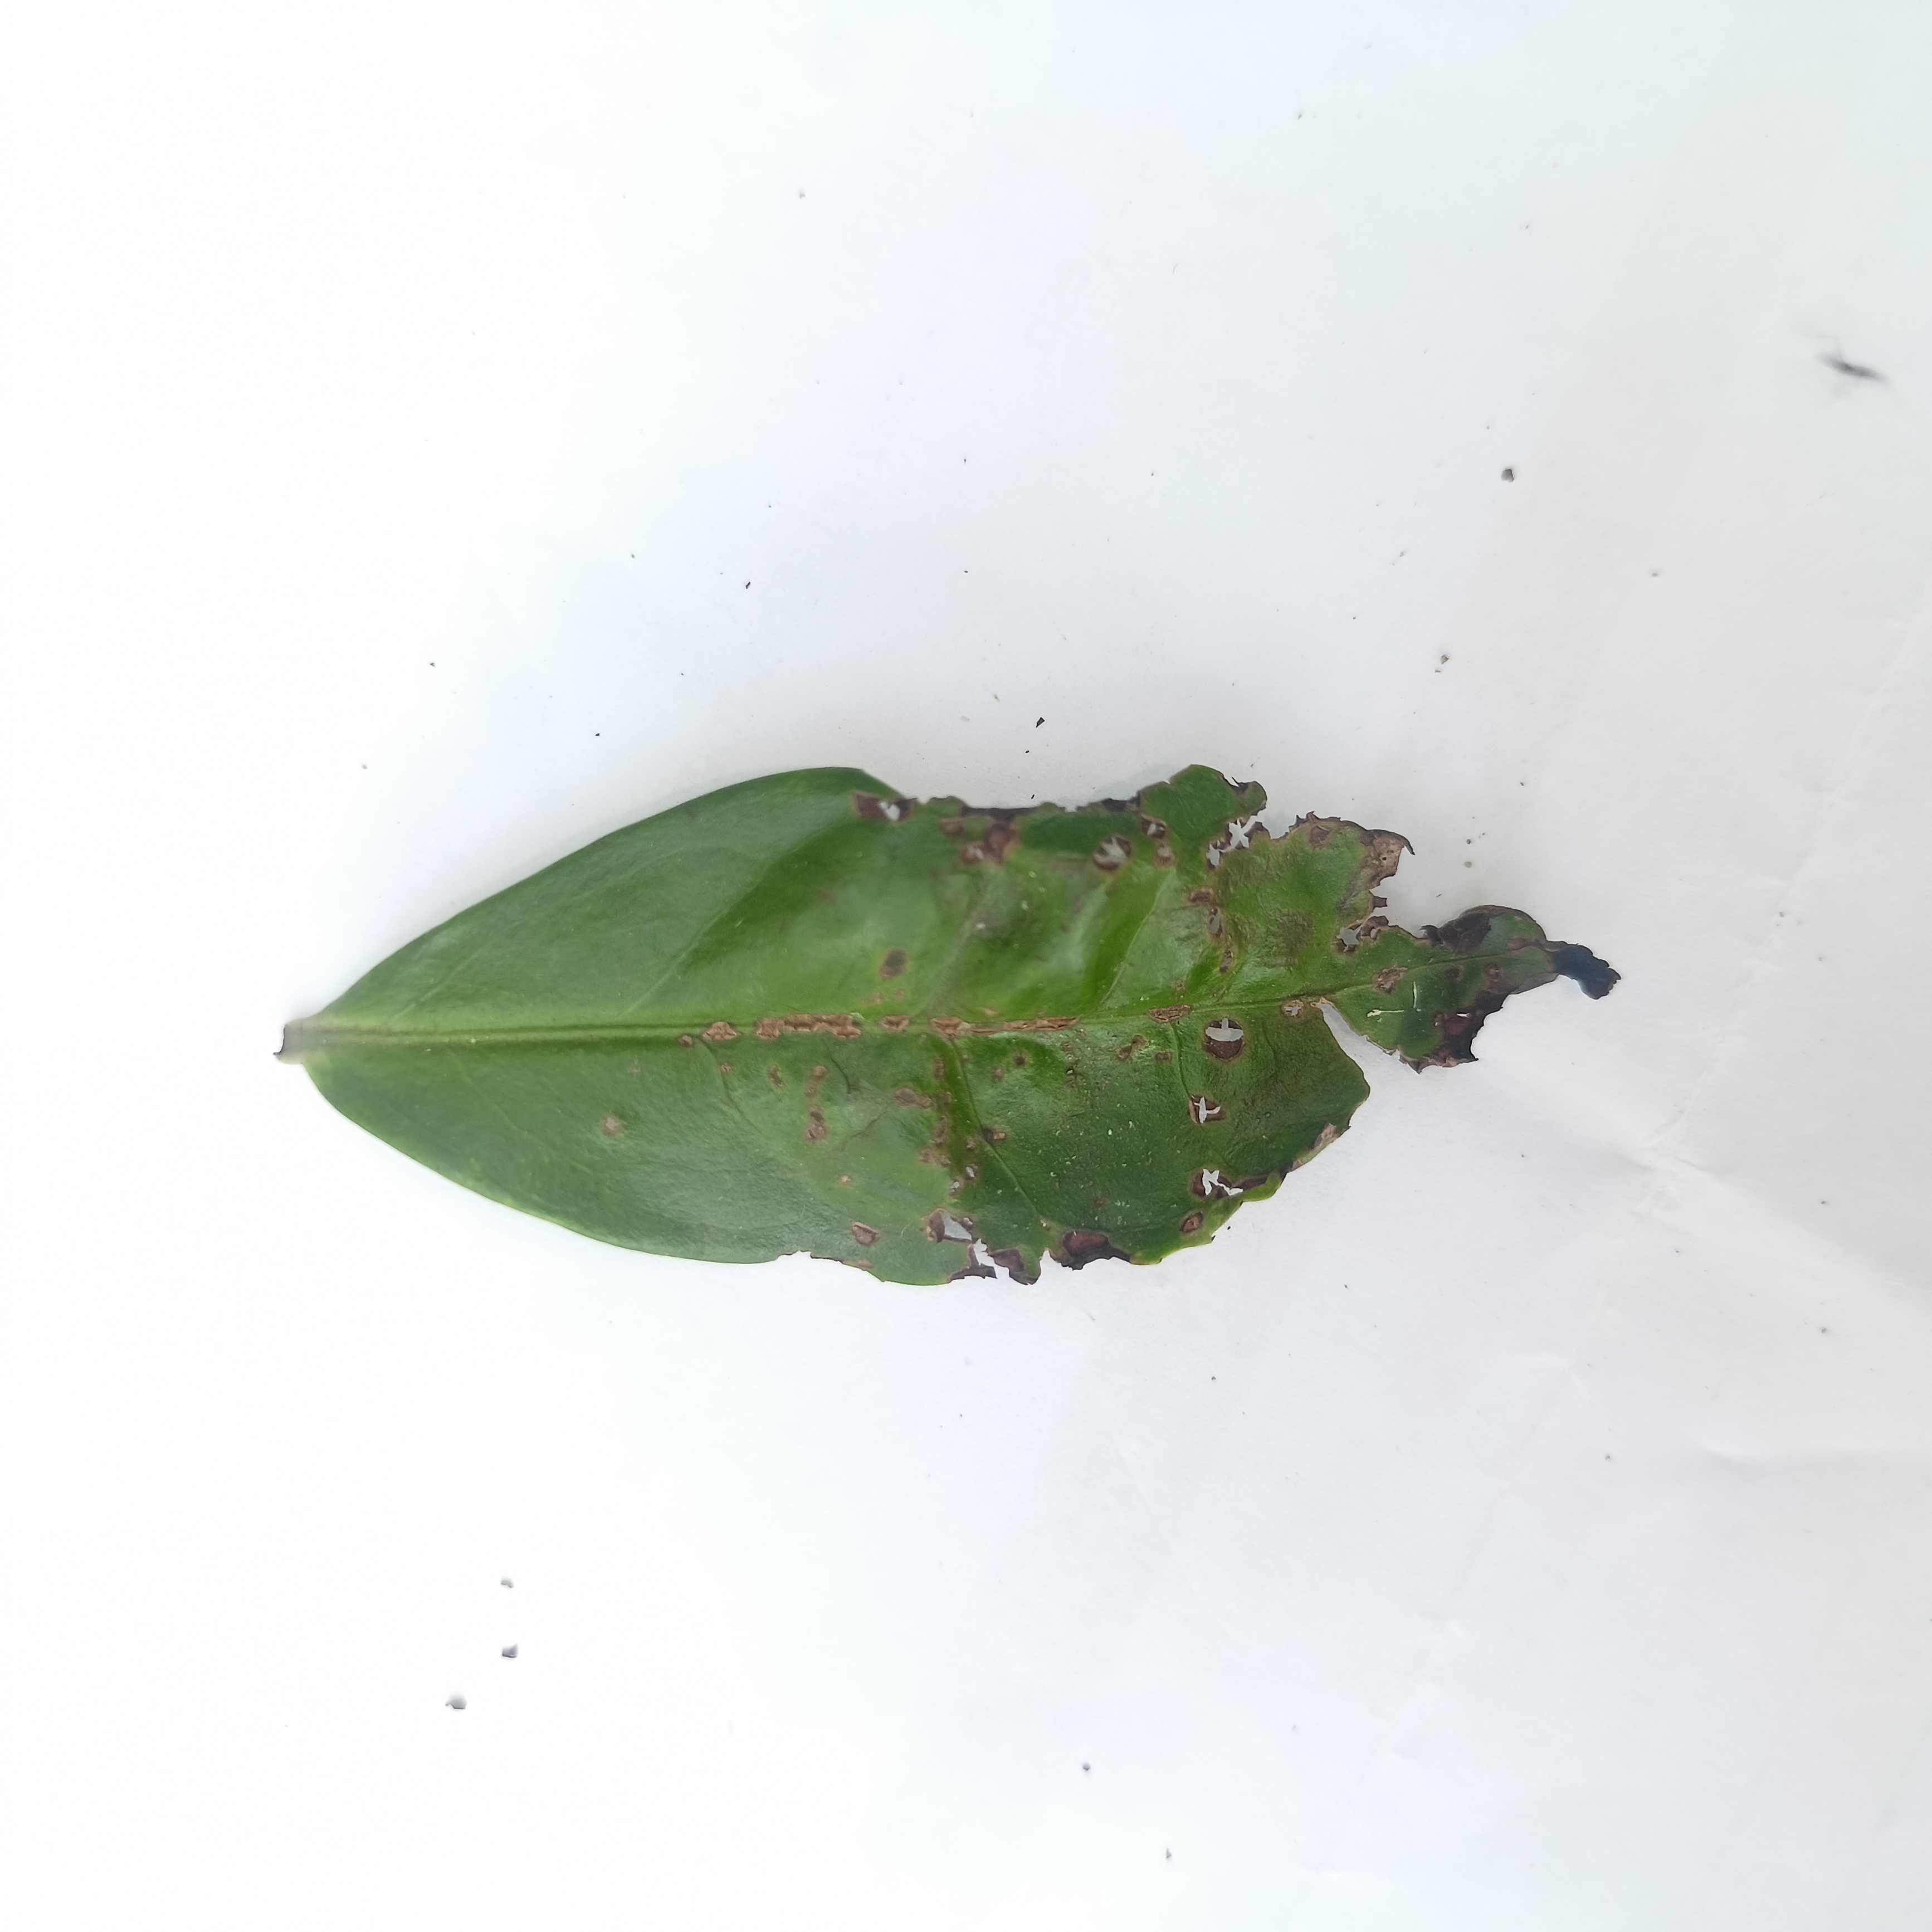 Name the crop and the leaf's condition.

tea, helopeltis
